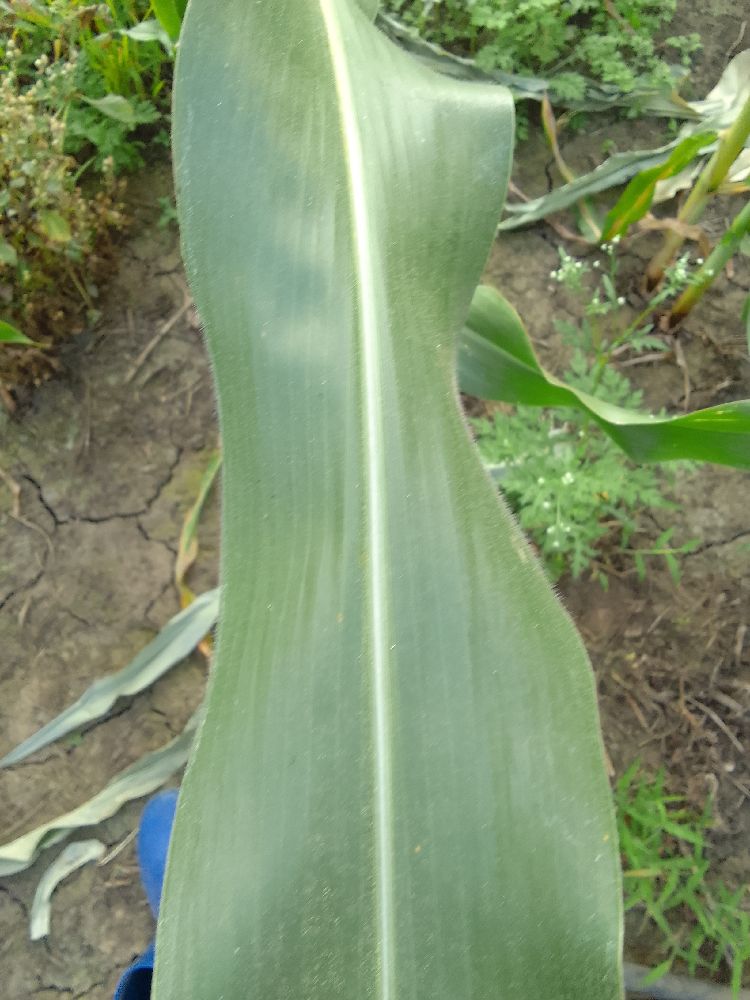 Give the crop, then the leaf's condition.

maize, healthy
